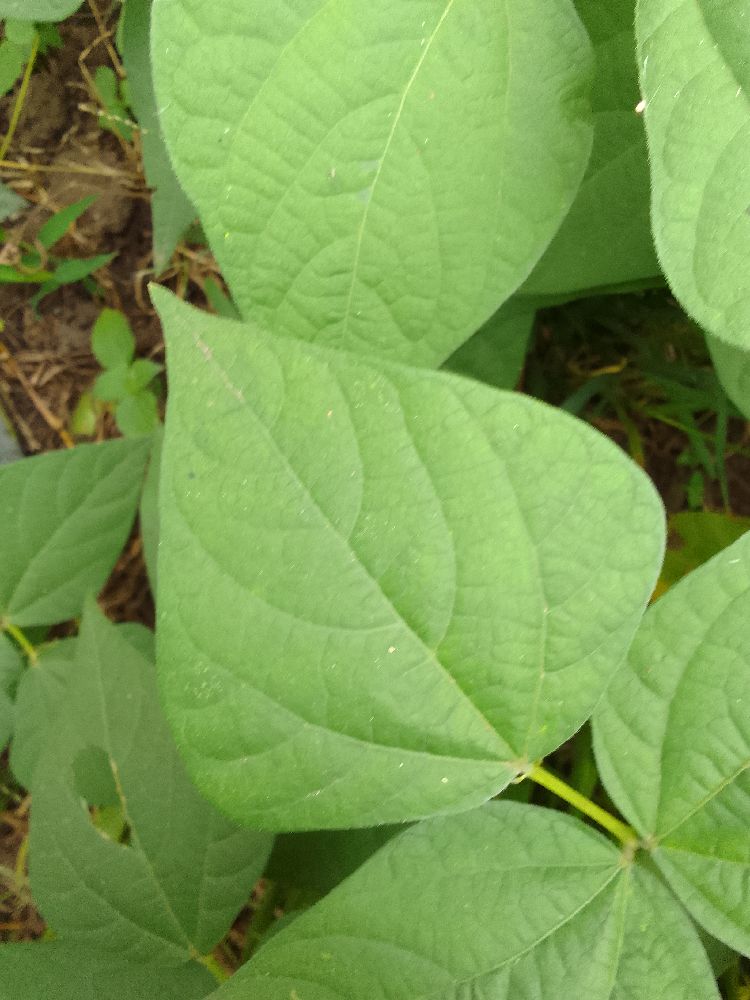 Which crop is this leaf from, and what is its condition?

common bean, healthy
